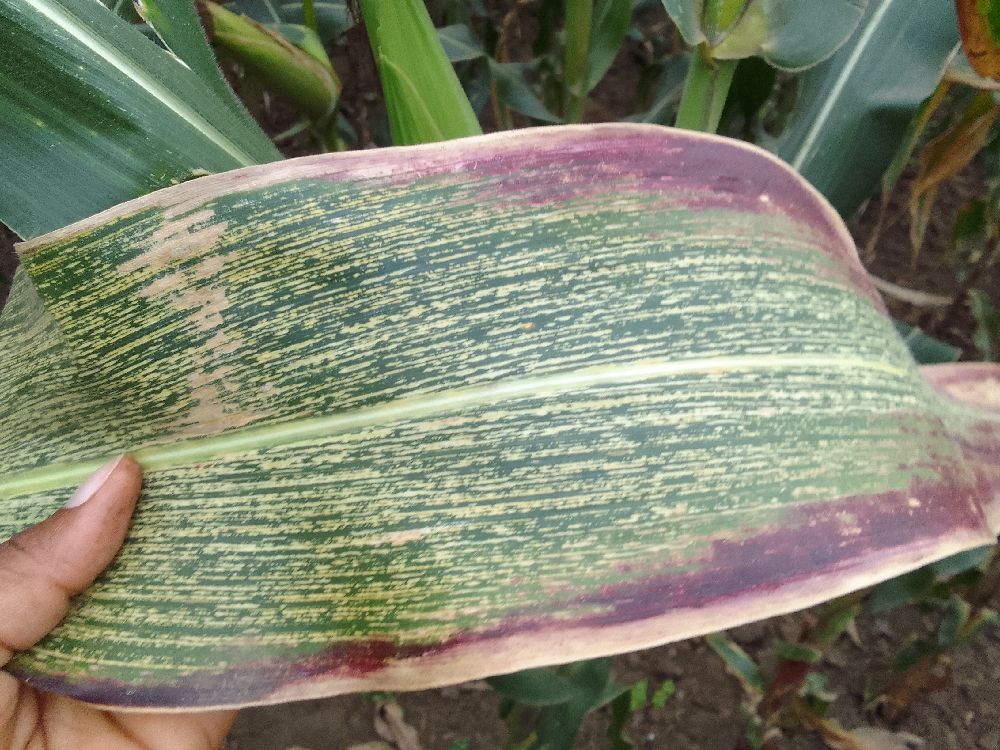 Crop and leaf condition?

maize, maize streak virus
